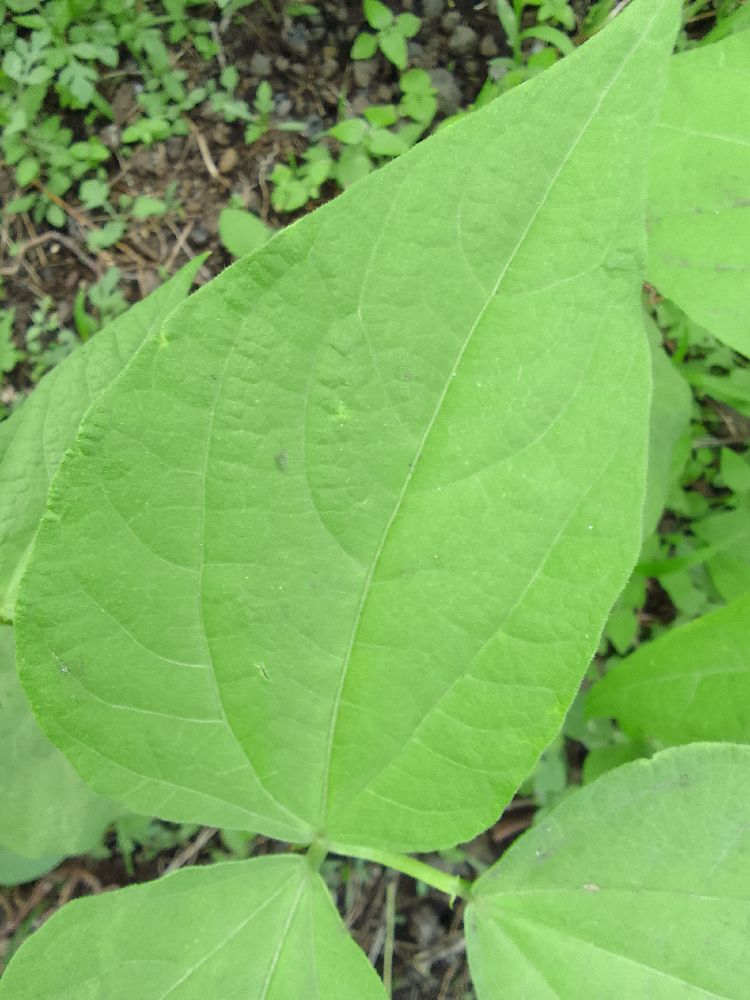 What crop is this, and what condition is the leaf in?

common bean, healthy
